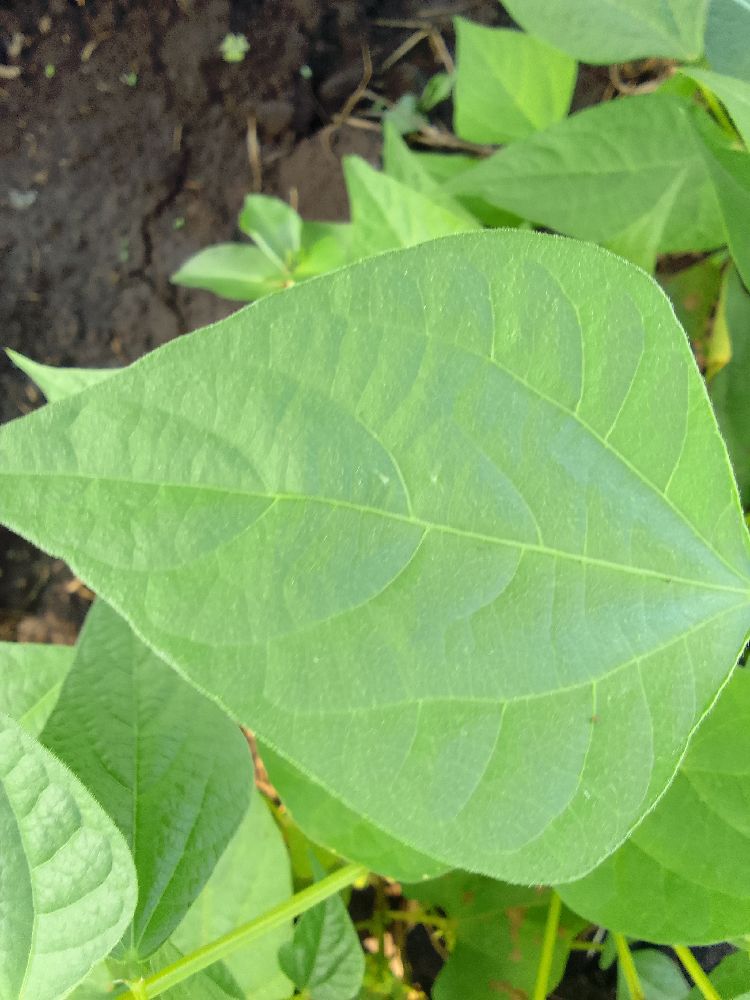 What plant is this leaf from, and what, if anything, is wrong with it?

common bean, healthy
